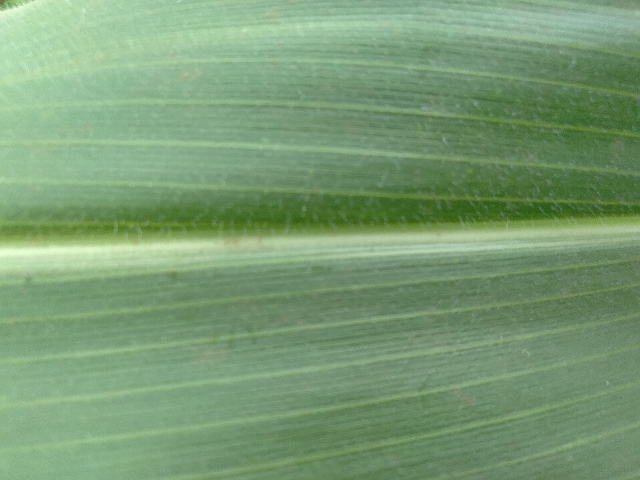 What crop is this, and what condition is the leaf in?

maize, healthy
